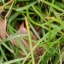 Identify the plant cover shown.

grass
